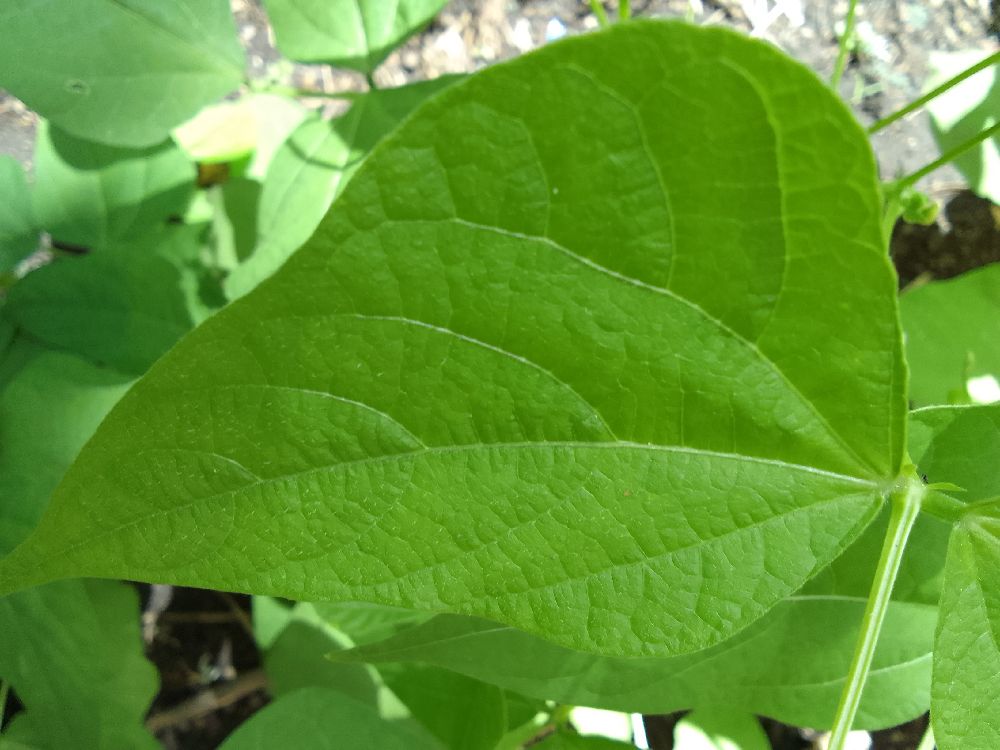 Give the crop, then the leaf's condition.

common bean, healthy
